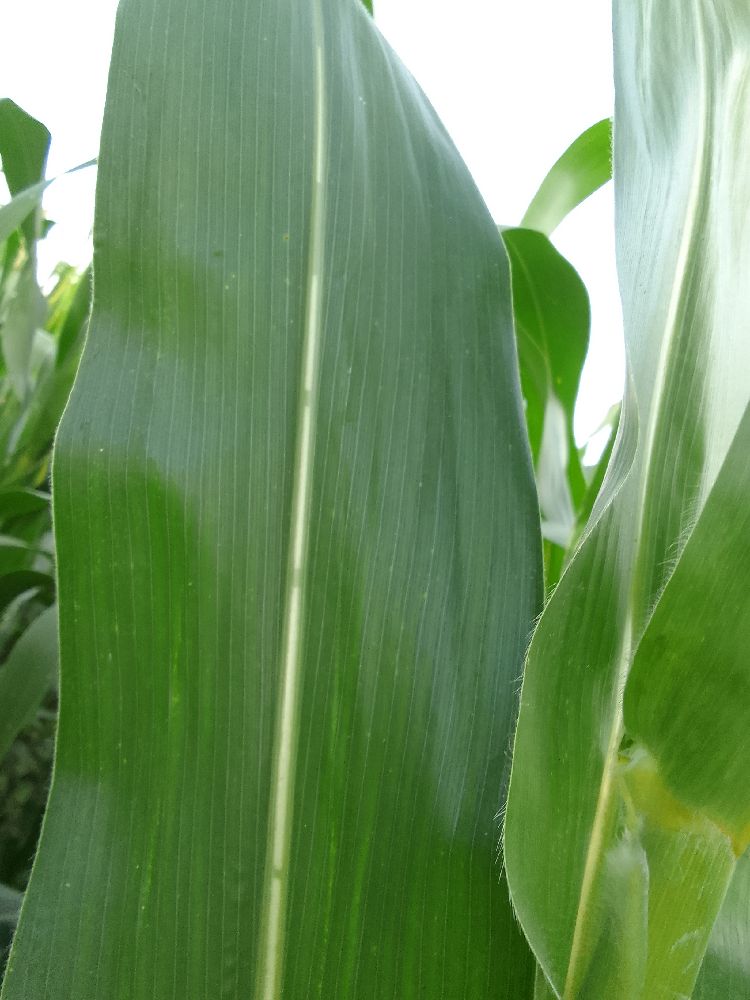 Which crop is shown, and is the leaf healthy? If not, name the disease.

maize, healthy
